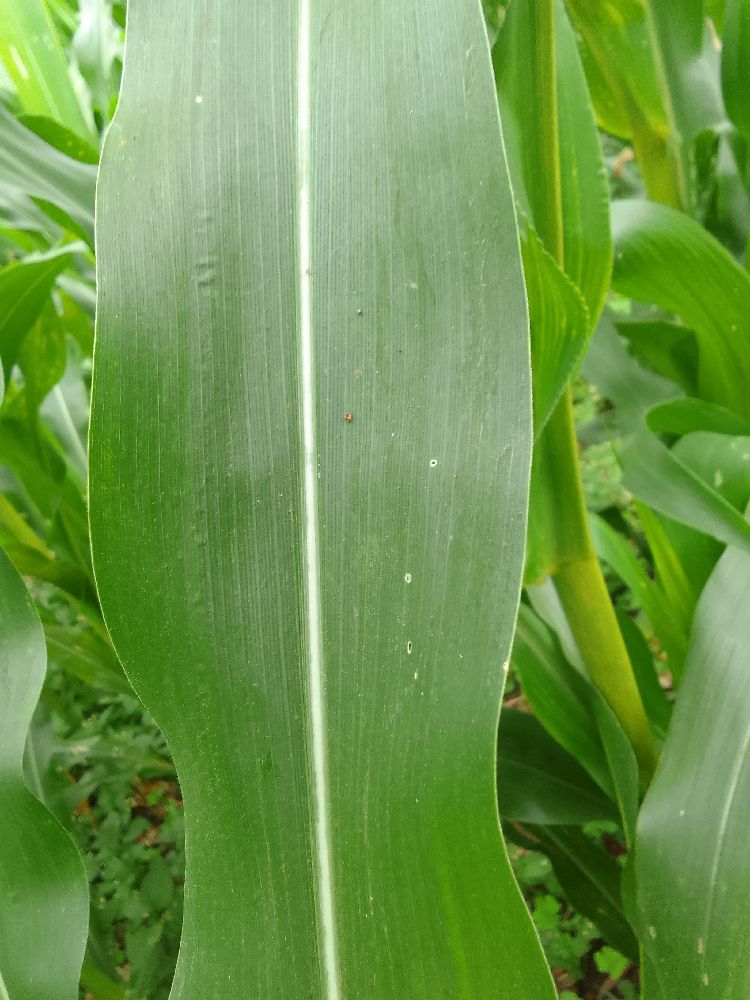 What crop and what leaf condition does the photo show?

maize, healthy
